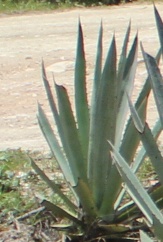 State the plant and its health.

agave, small
